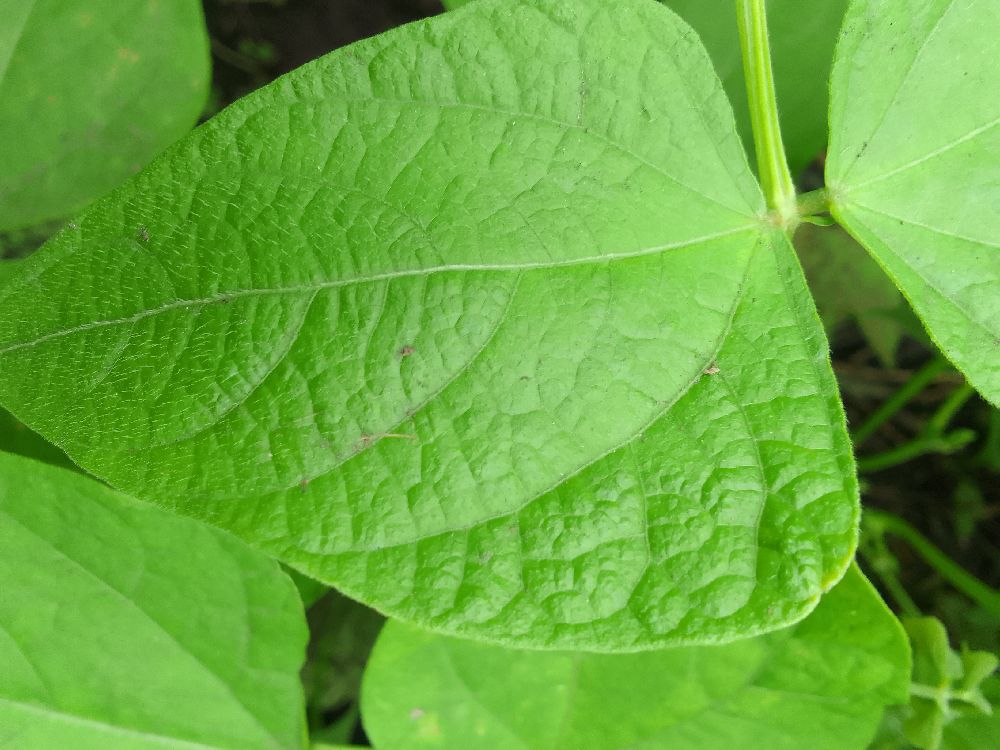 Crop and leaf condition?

common bean, healthy
